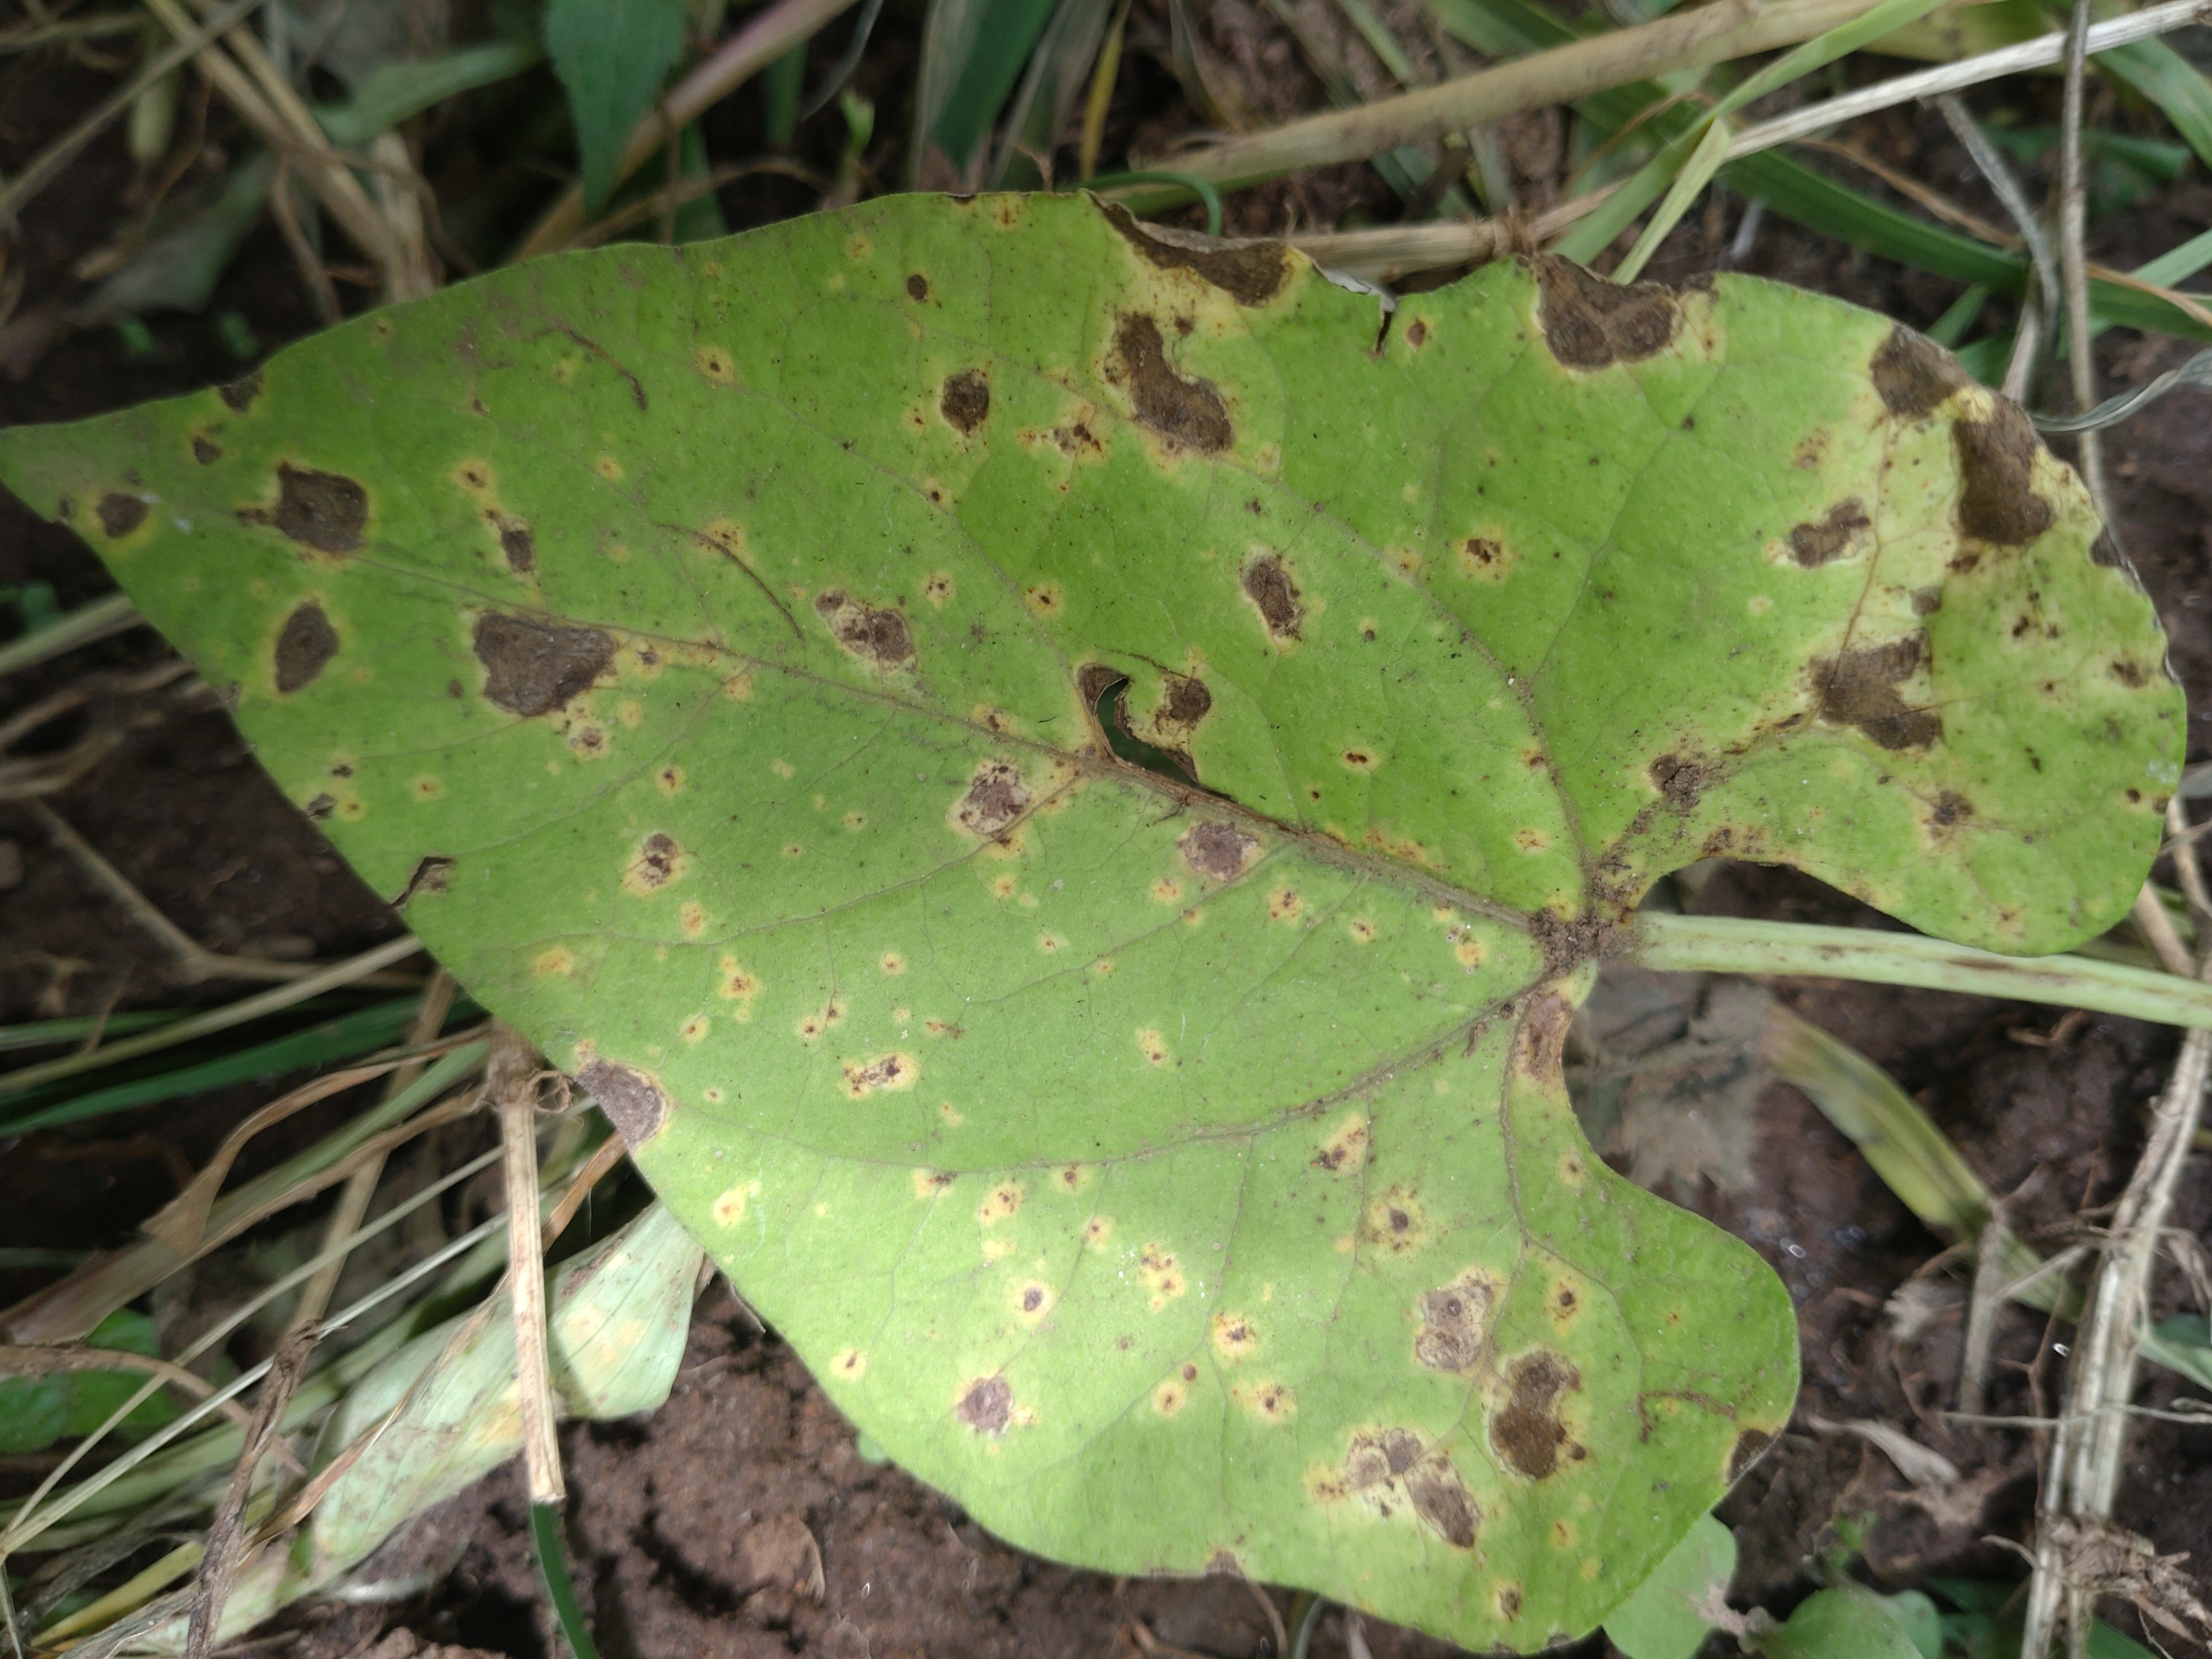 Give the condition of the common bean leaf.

rust
